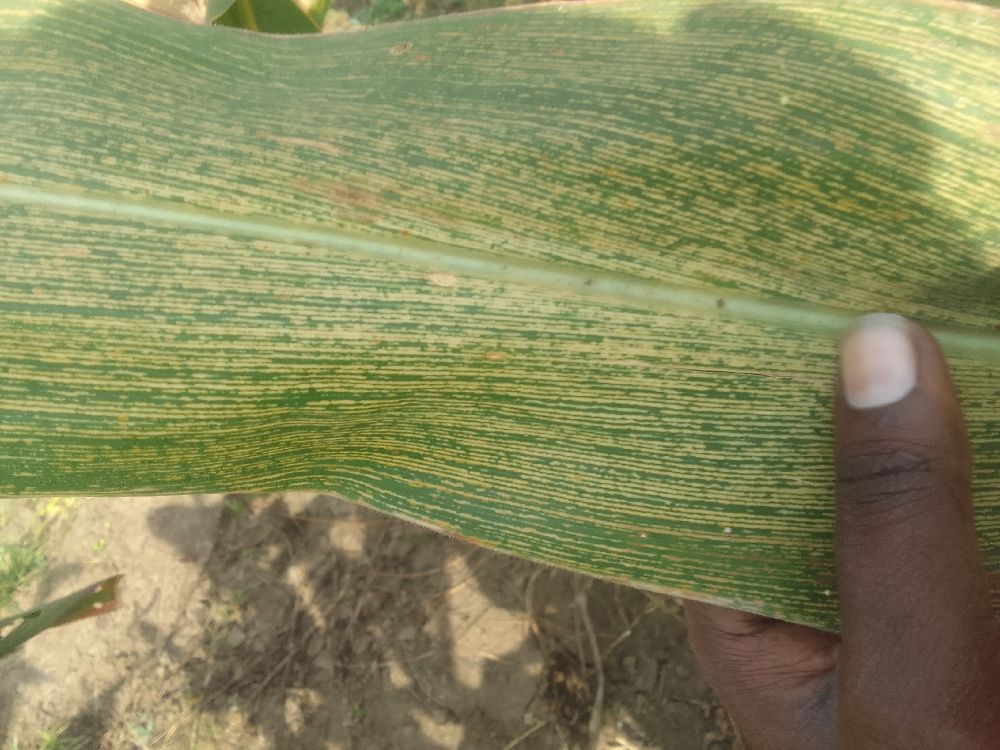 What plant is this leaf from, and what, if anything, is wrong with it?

maize, maize streak virus
